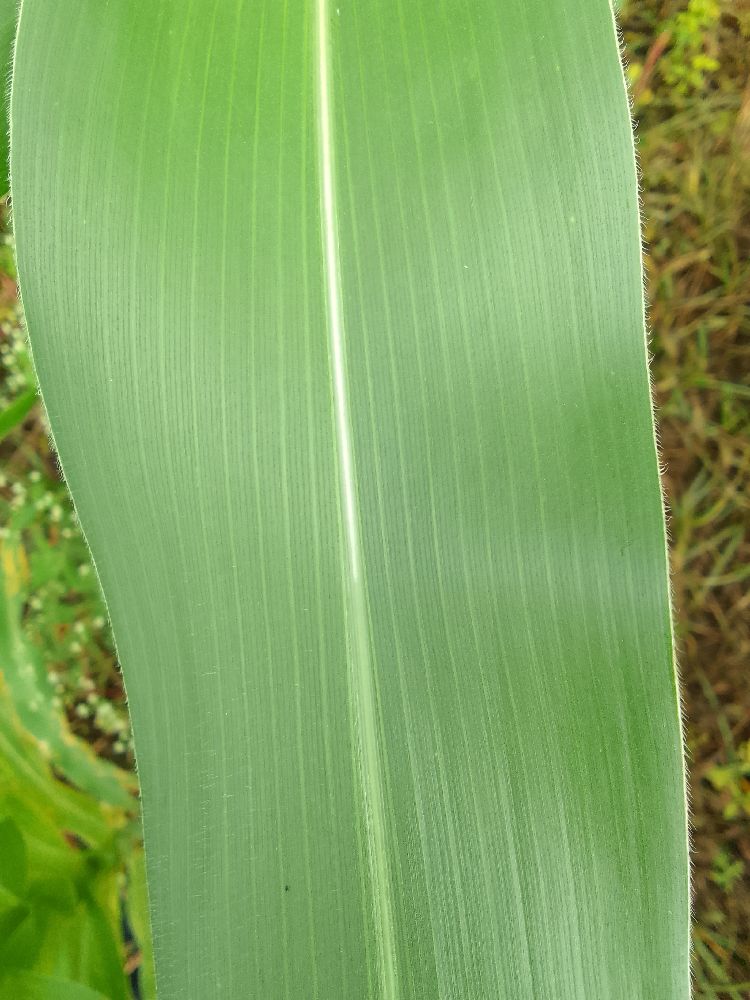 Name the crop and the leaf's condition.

maize, healthy
